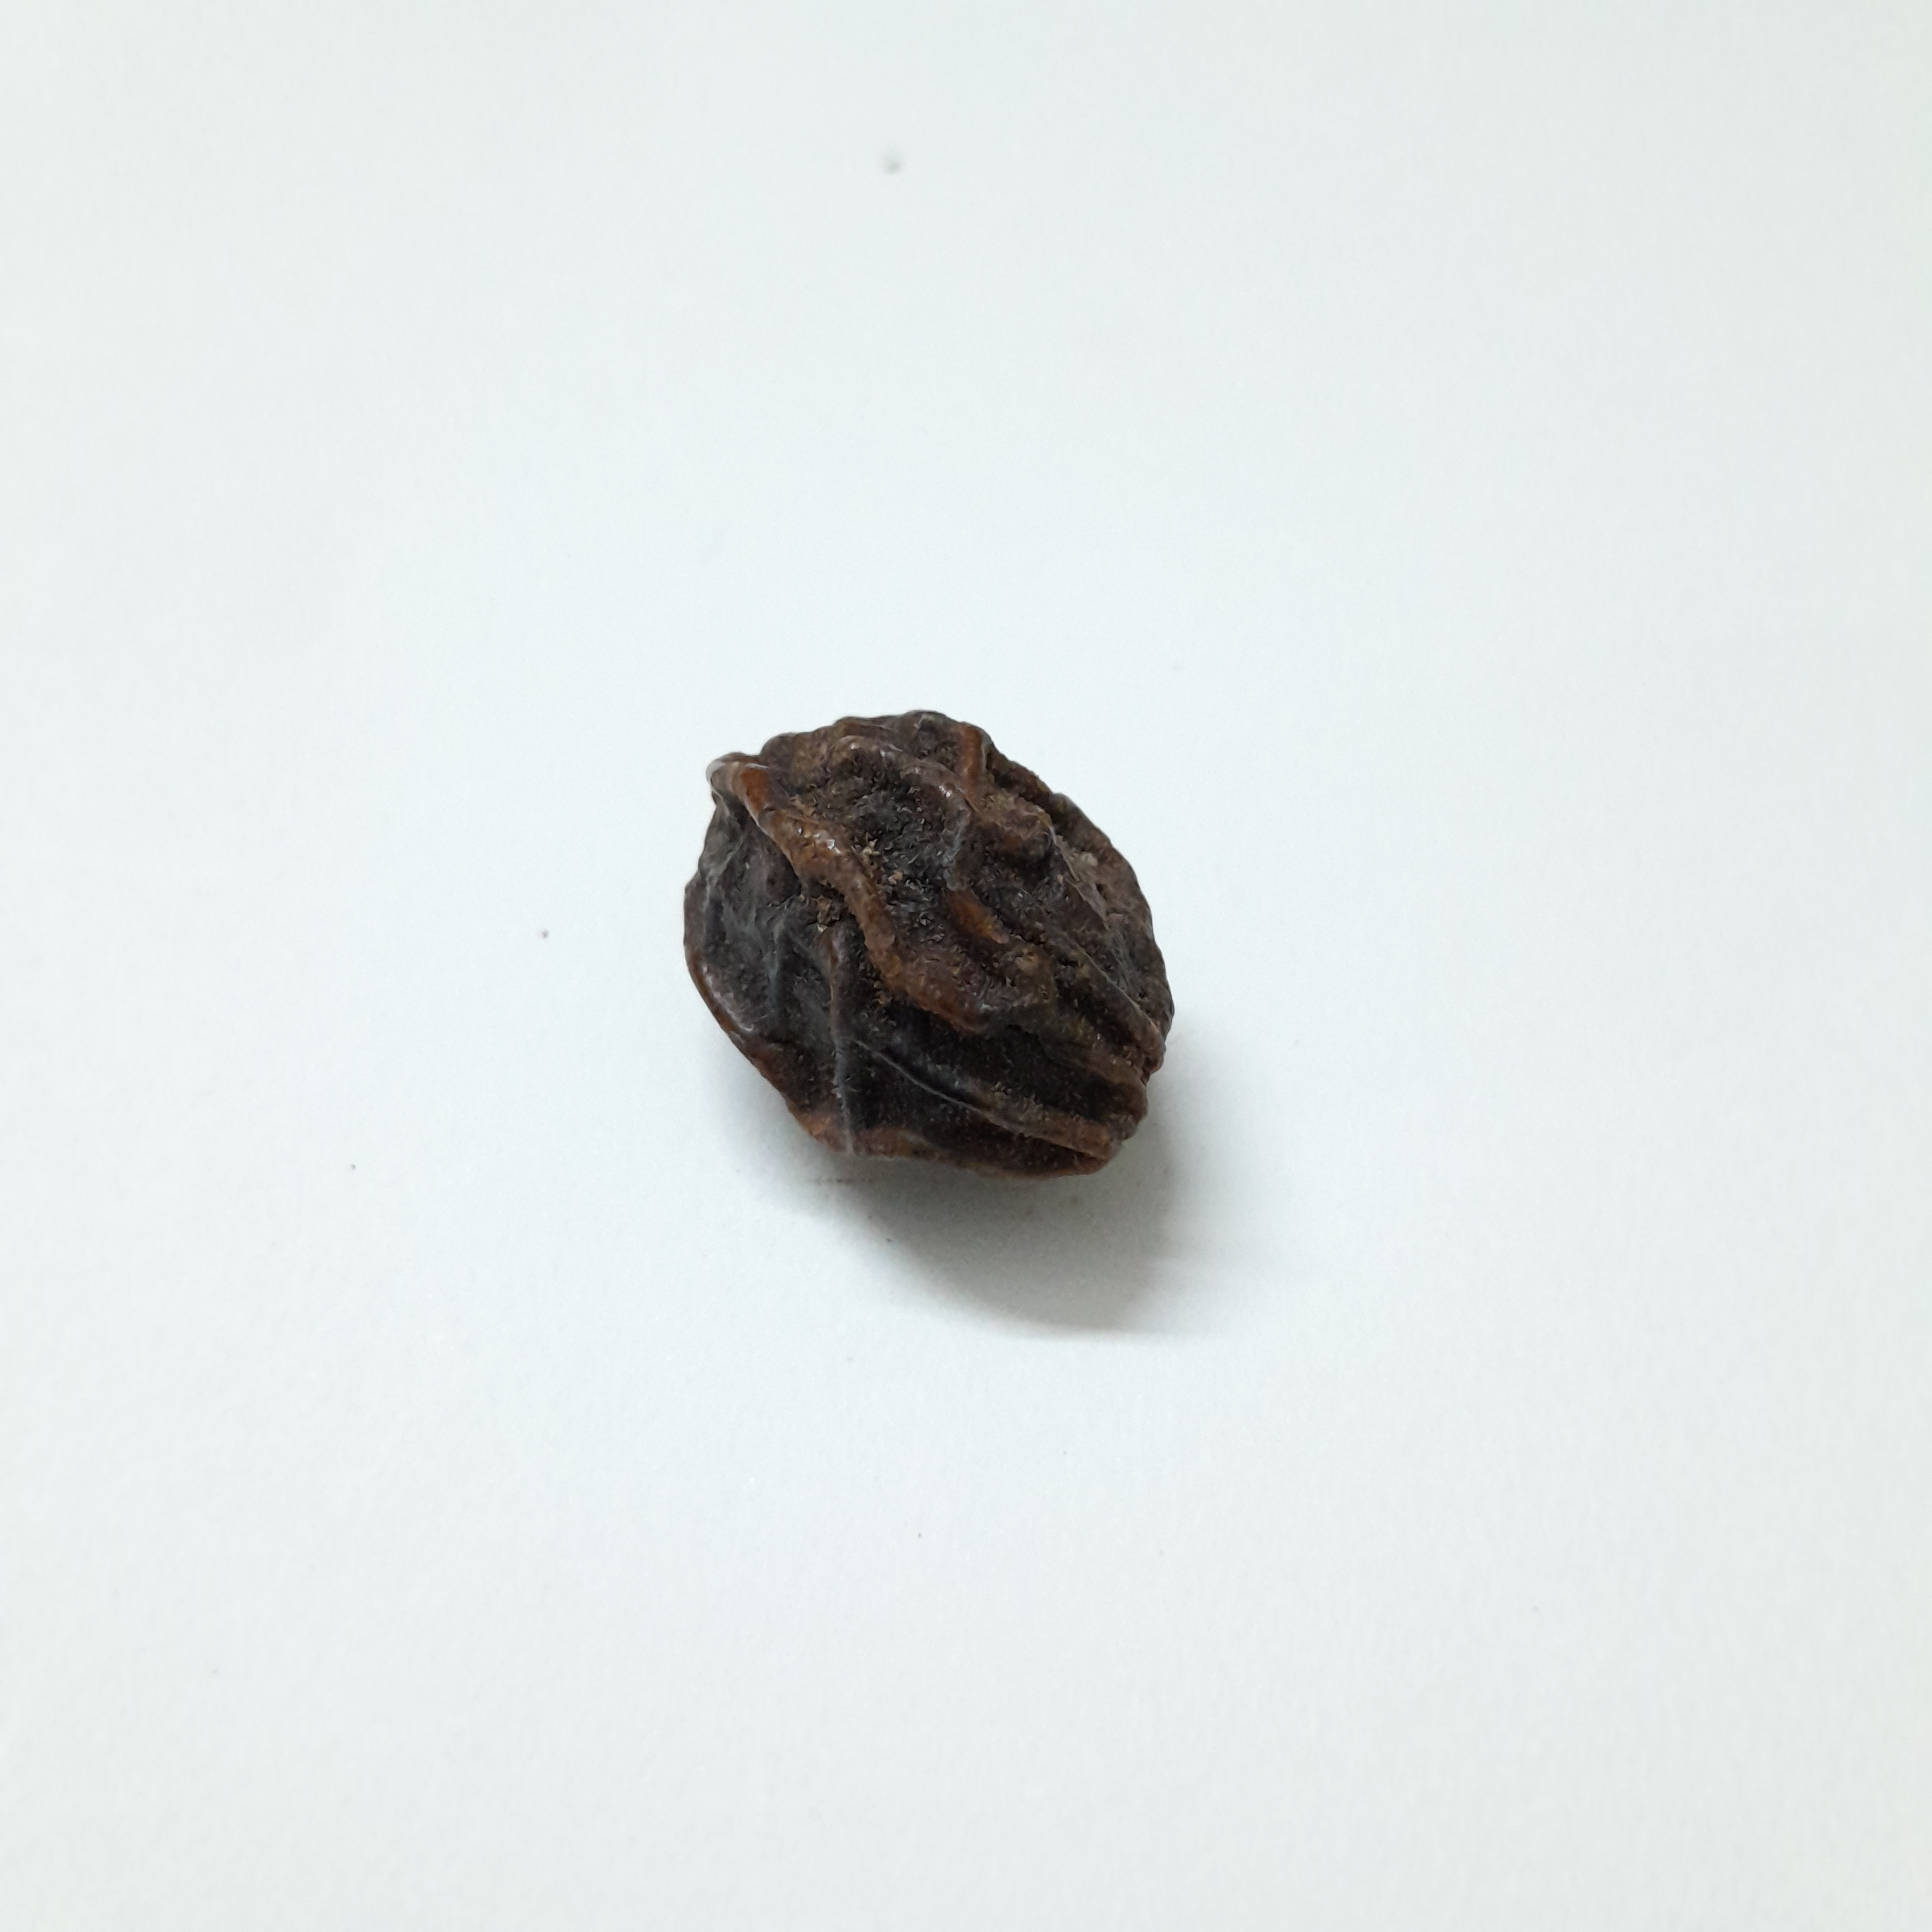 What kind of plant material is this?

kadukharik
